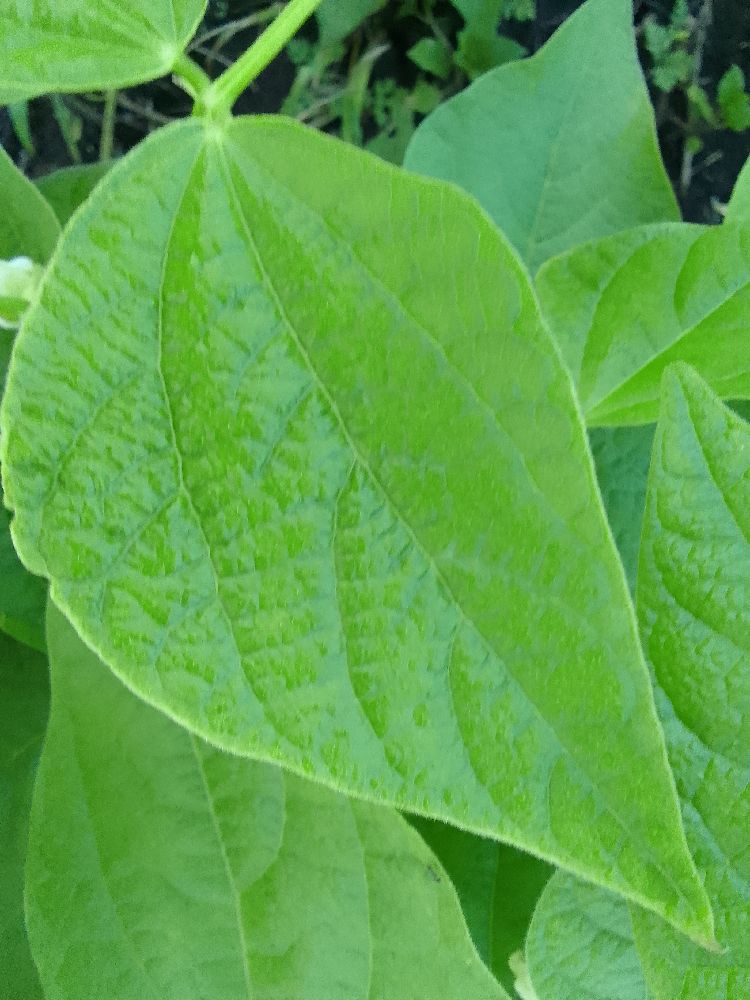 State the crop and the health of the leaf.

common bean, healthy
